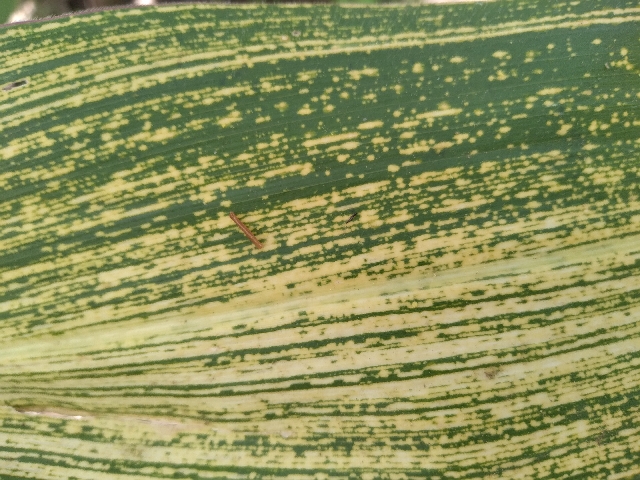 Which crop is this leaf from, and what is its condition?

maize, maize streak virus
